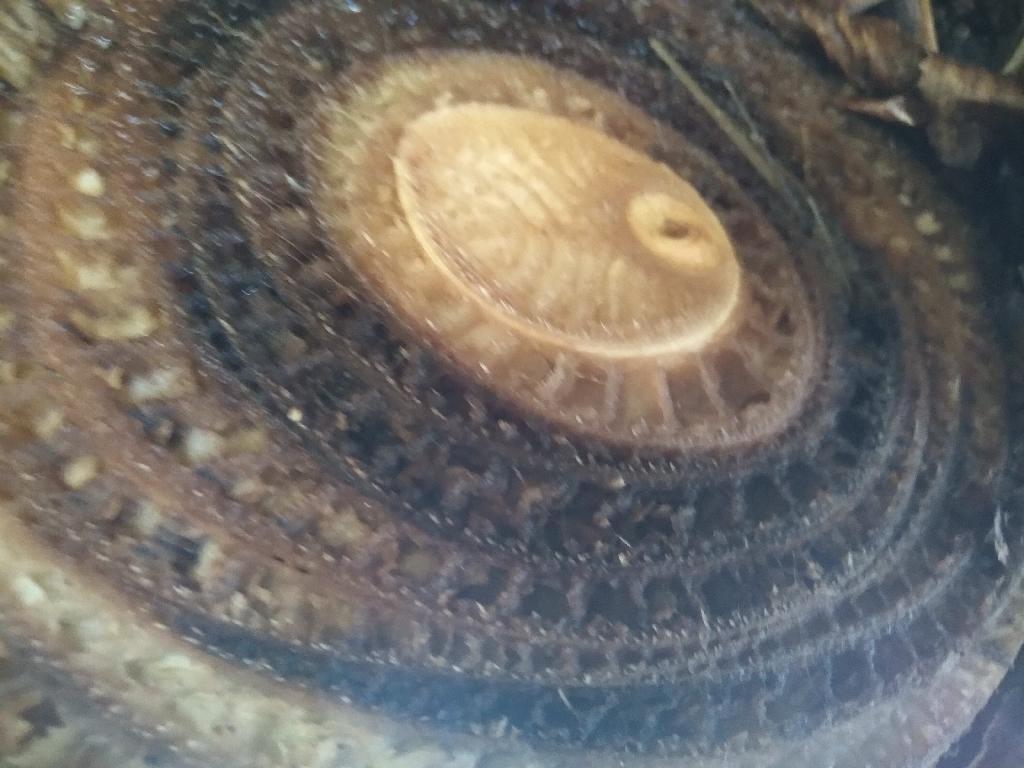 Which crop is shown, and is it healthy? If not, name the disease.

banana, fusarium wilt race 1
